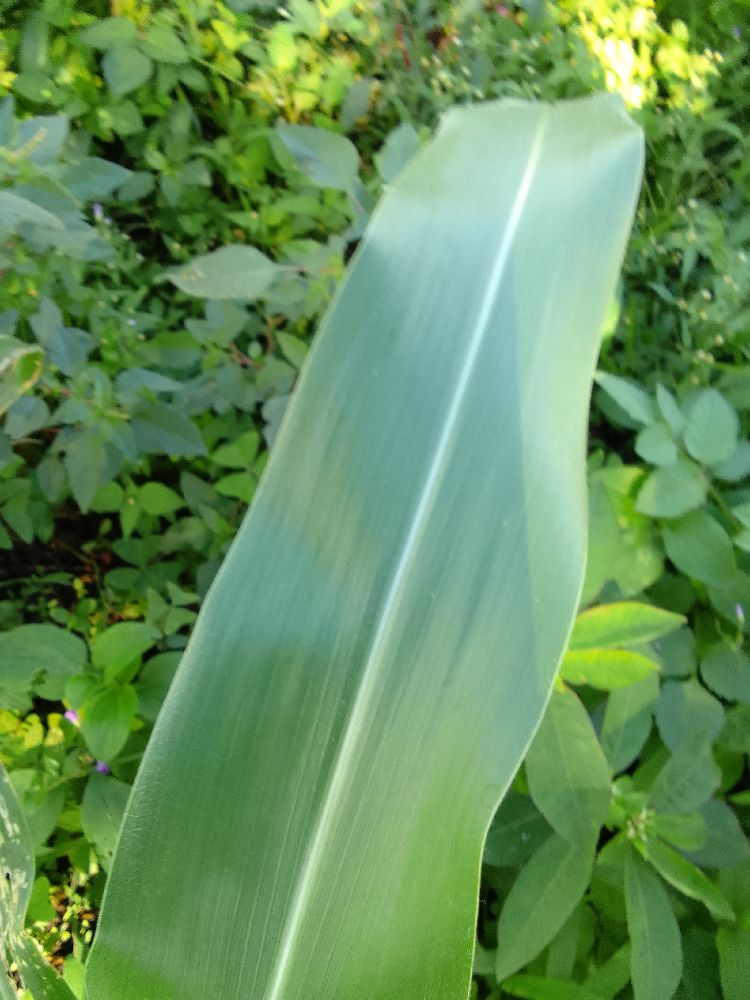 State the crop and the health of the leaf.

maize, healthy
